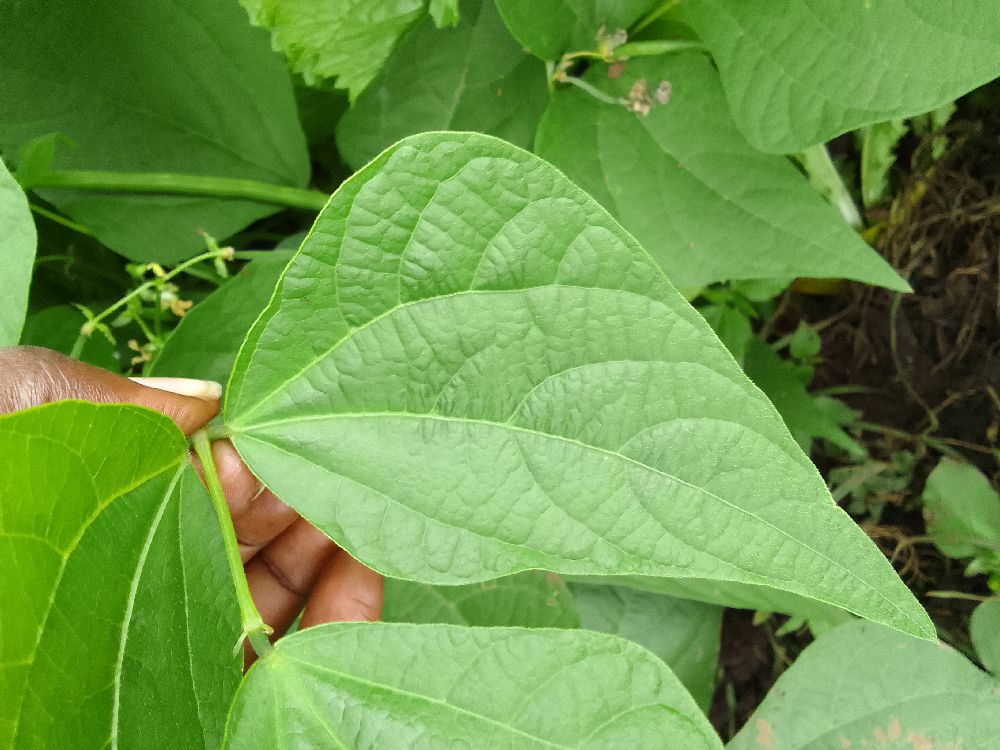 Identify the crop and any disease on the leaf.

common bean, healthy
